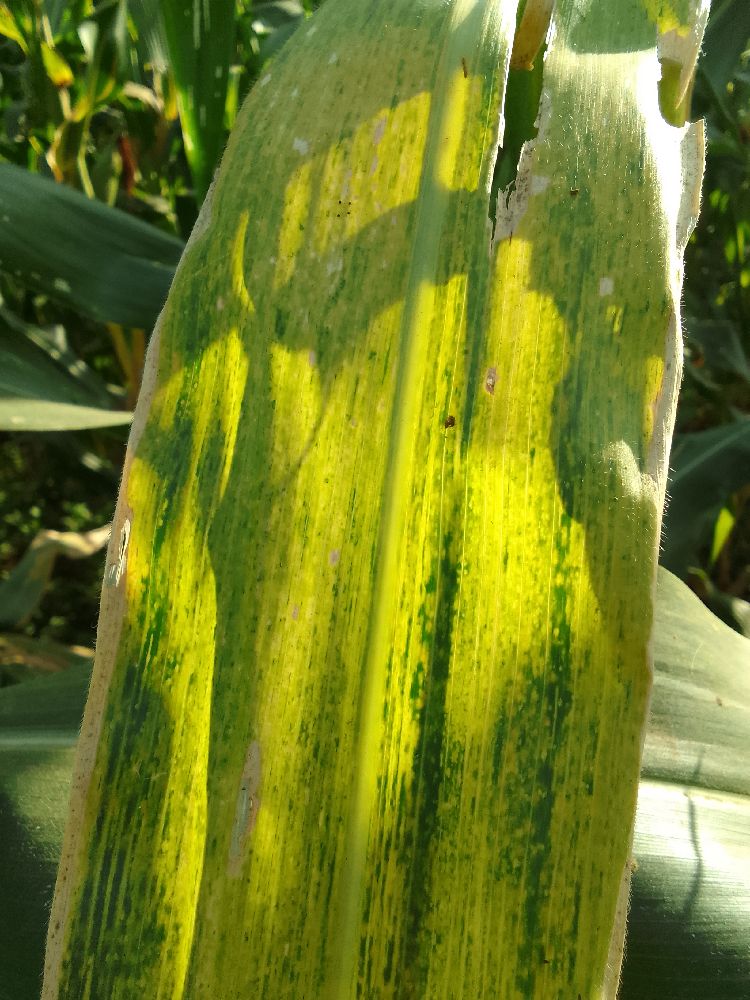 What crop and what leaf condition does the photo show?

maize, maize lethal necrosis
